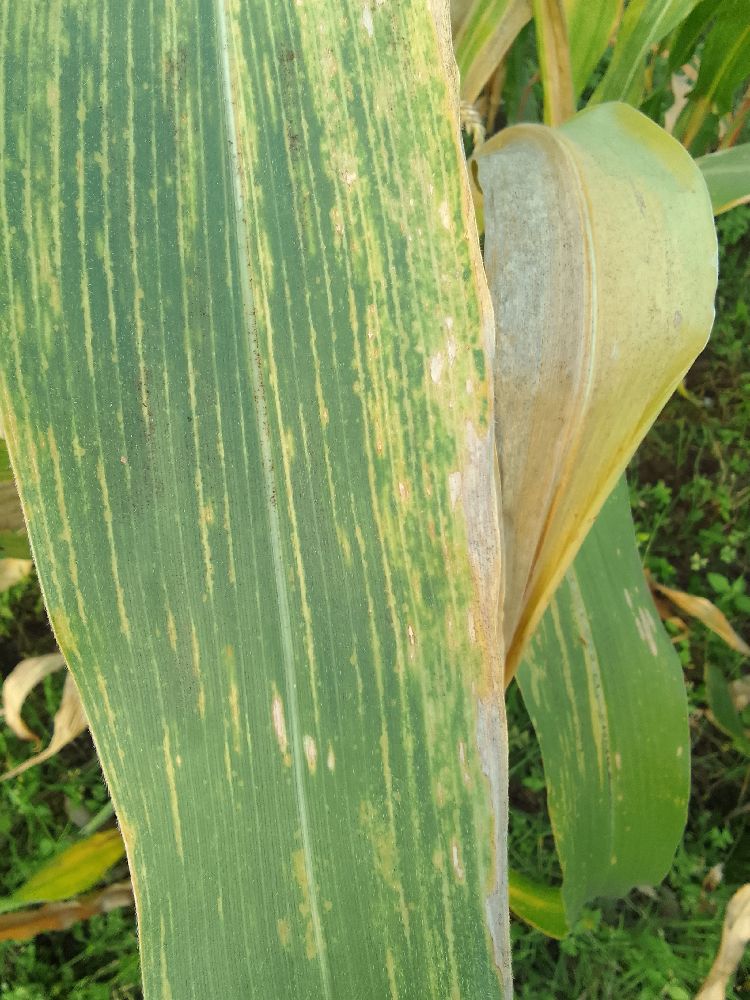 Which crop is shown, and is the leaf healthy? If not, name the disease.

maize, maize lethal necrosis
